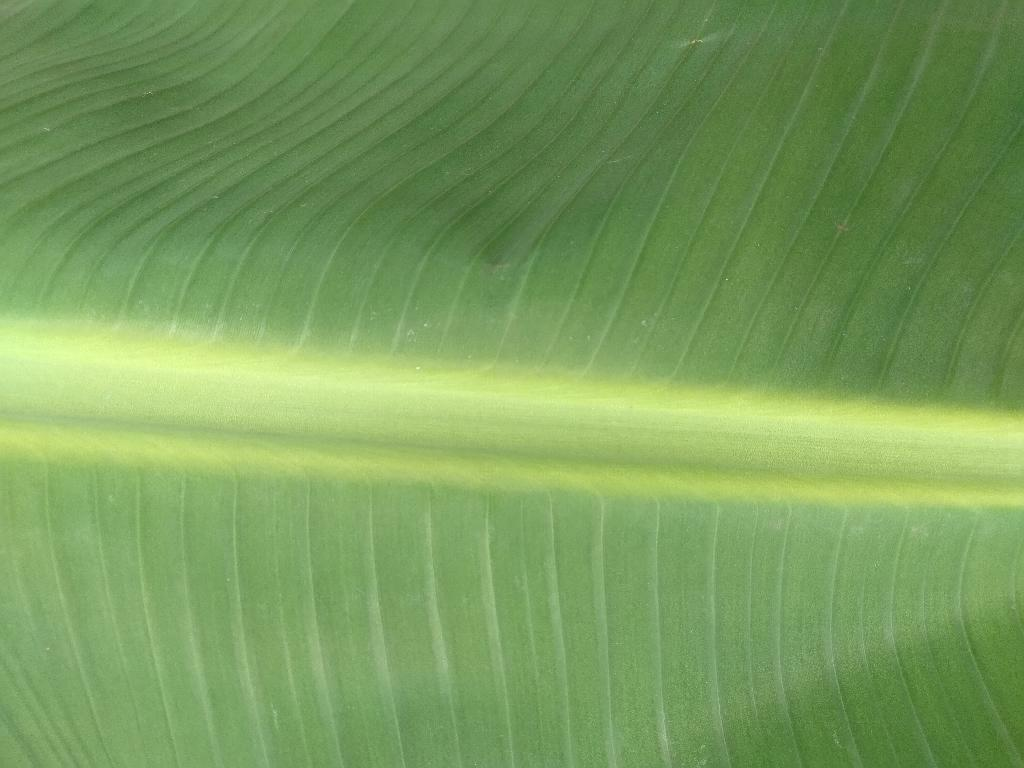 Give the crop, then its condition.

banana, healthy
